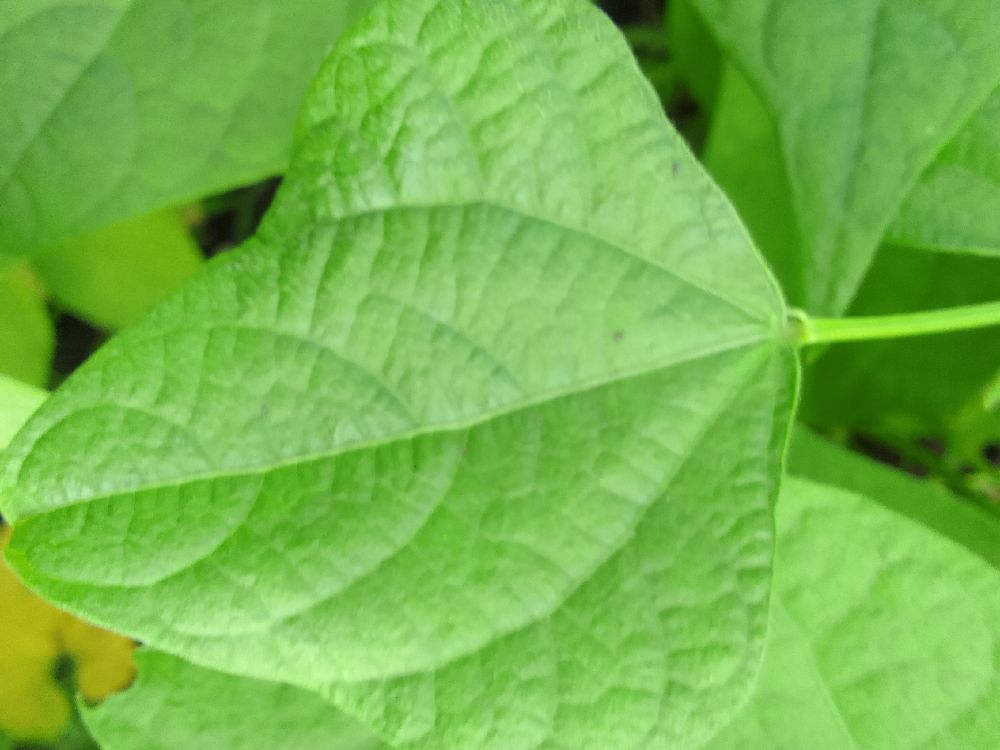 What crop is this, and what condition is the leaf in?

common bean, healthy
